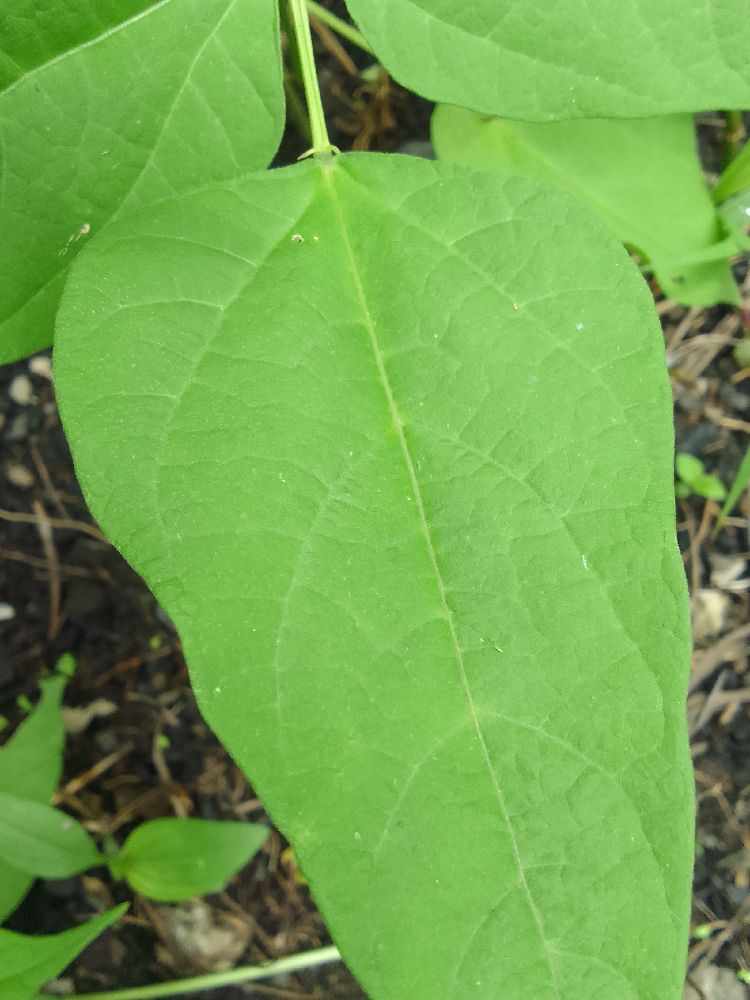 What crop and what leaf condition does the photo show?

common bean, healthy
